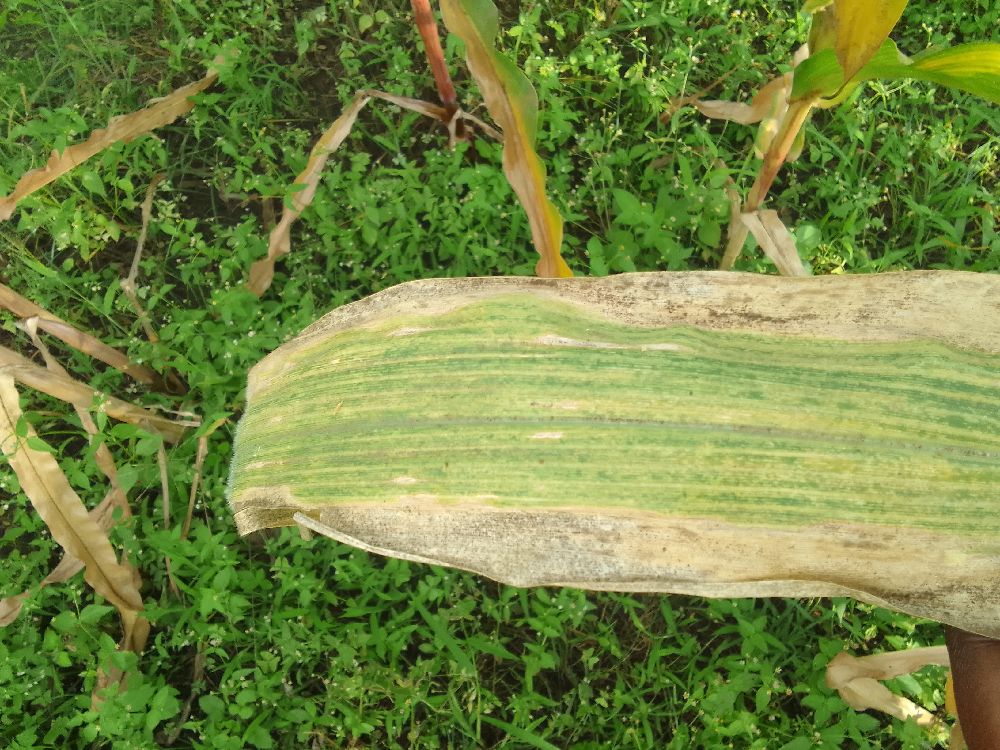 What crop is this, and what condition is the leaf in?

maize, maize lethal necrosis
